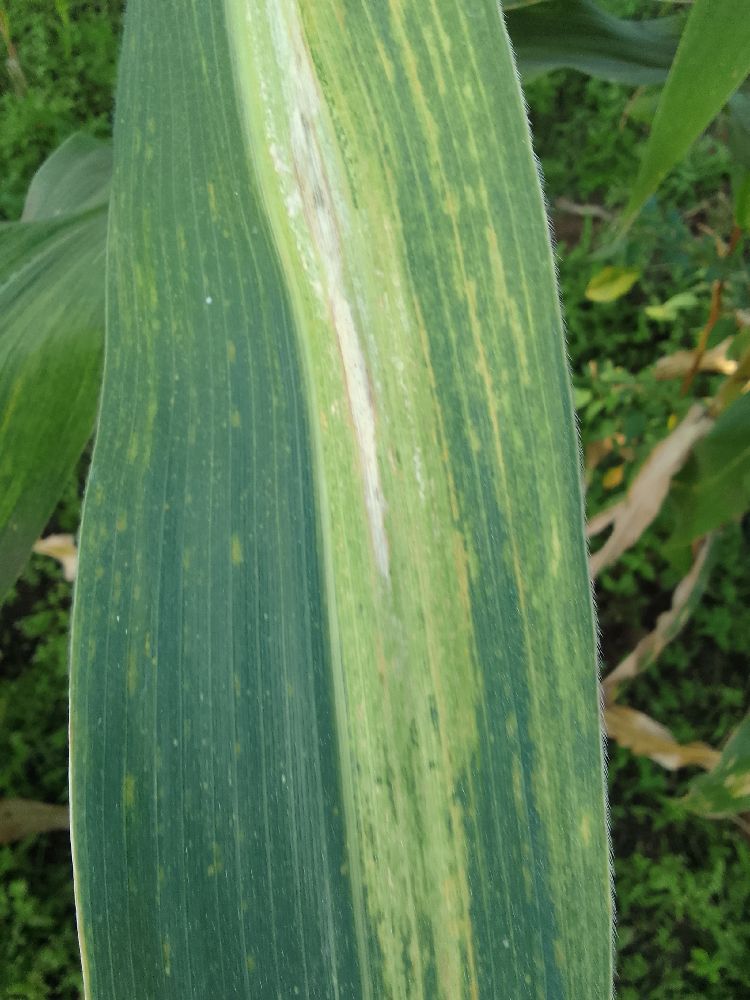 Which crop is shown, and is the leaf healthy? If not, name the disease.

maize, maize lethal necrosis
